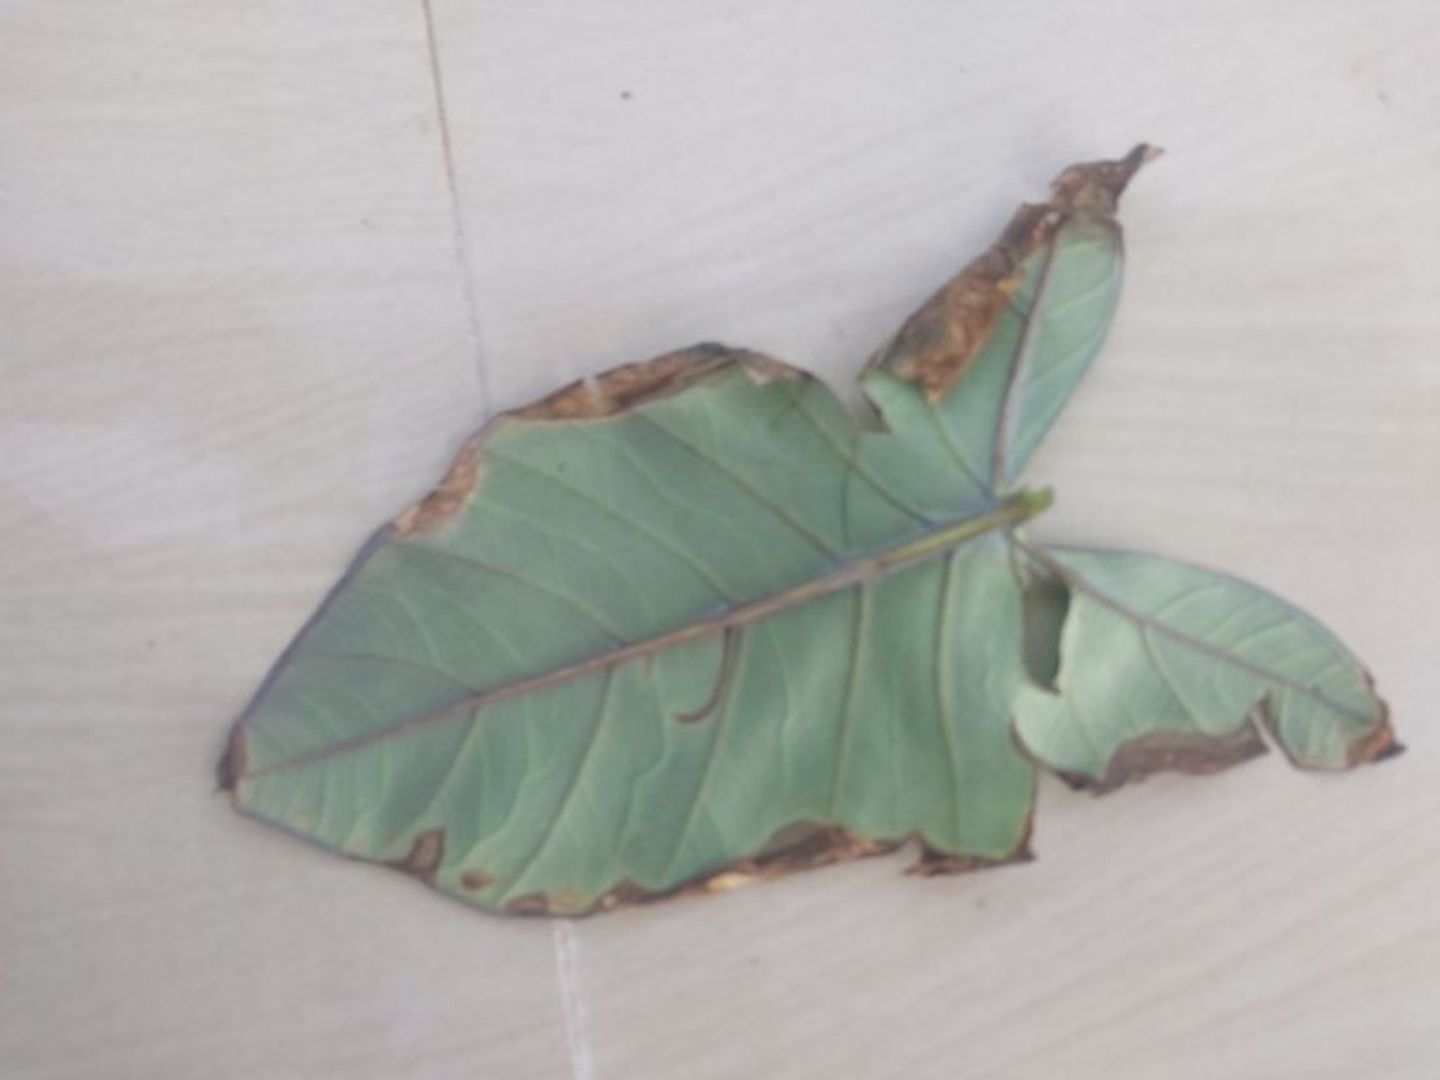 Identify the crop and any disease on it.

taro, leaf blight
